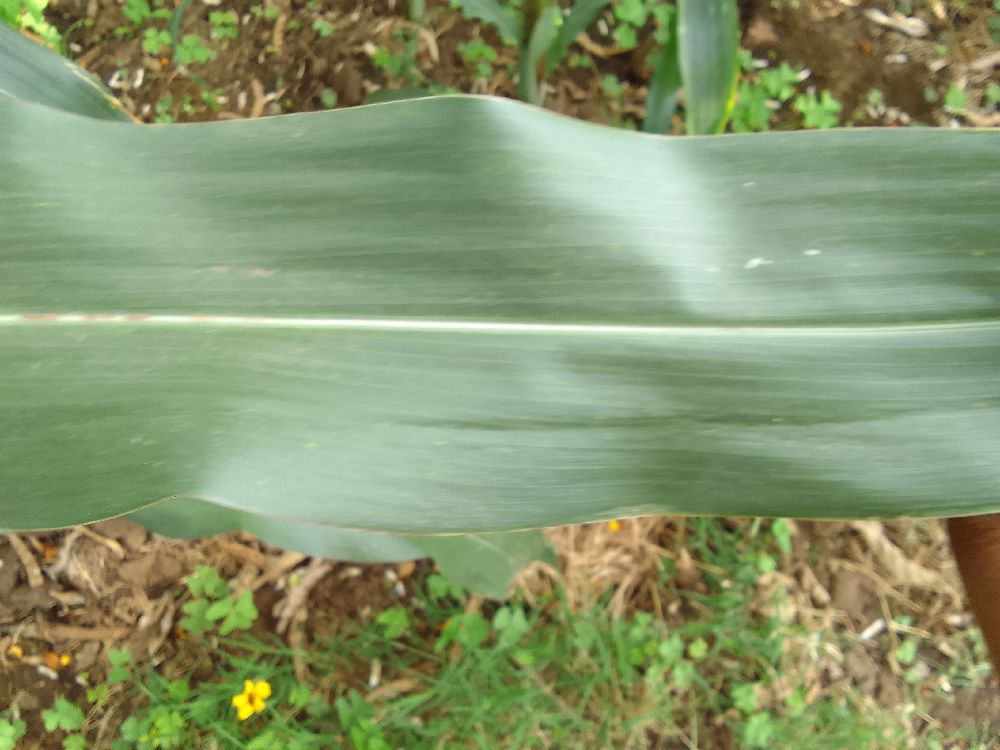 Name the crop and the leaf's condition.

maize, healthy
